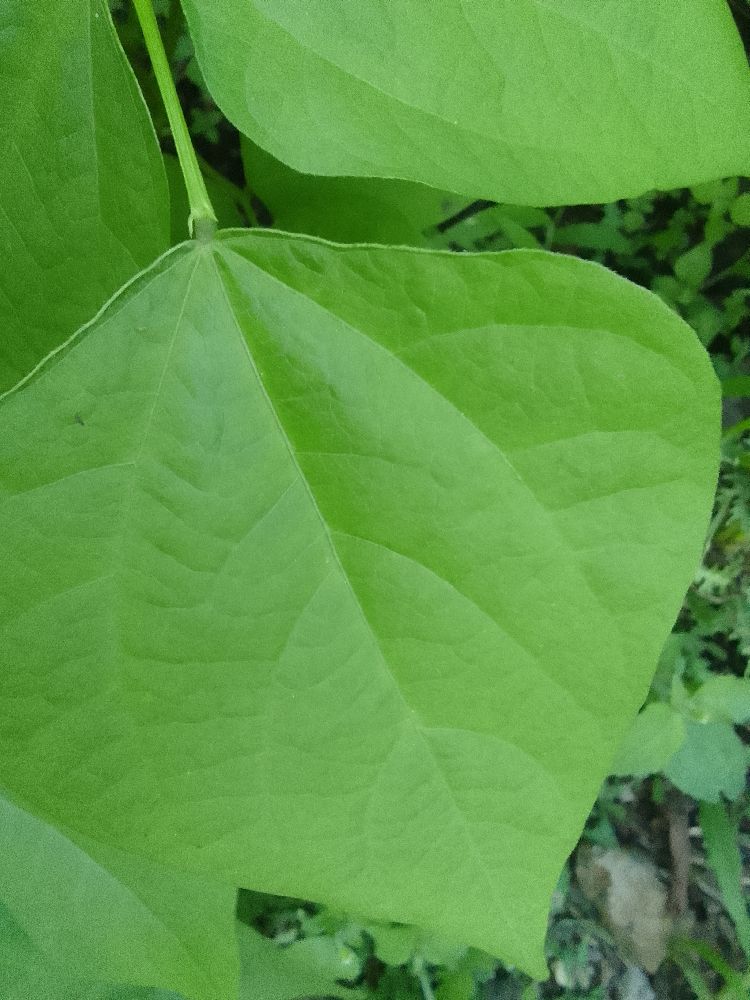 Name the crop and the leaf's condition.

common bean, healthy
